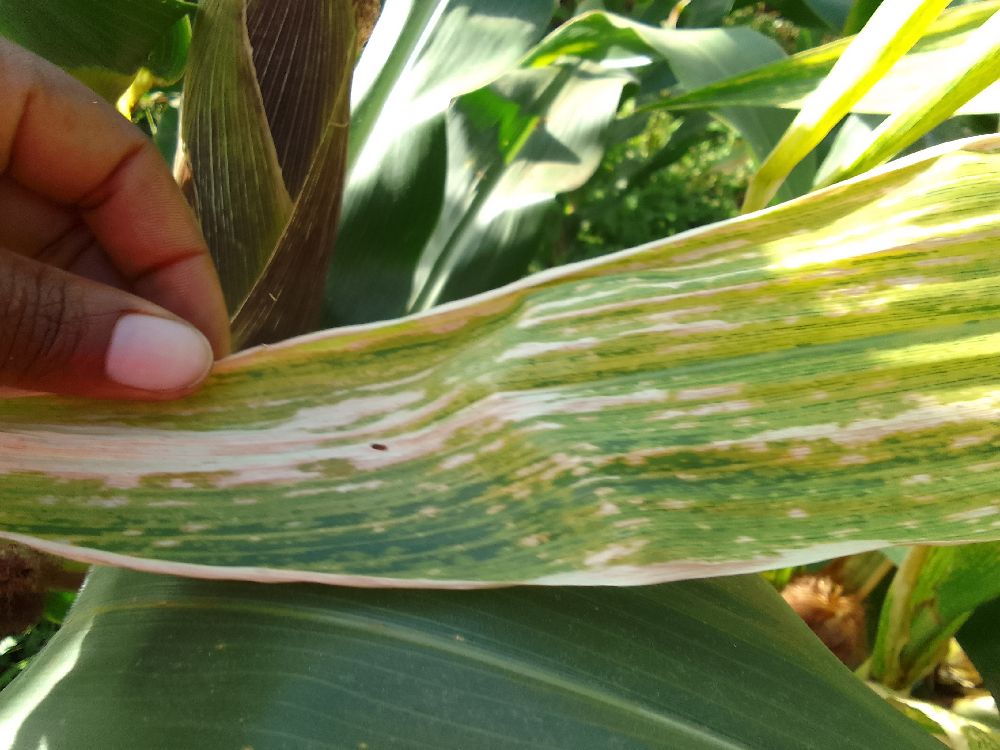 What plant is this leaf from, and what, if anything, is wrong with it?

maize, maize lethal necrosis
